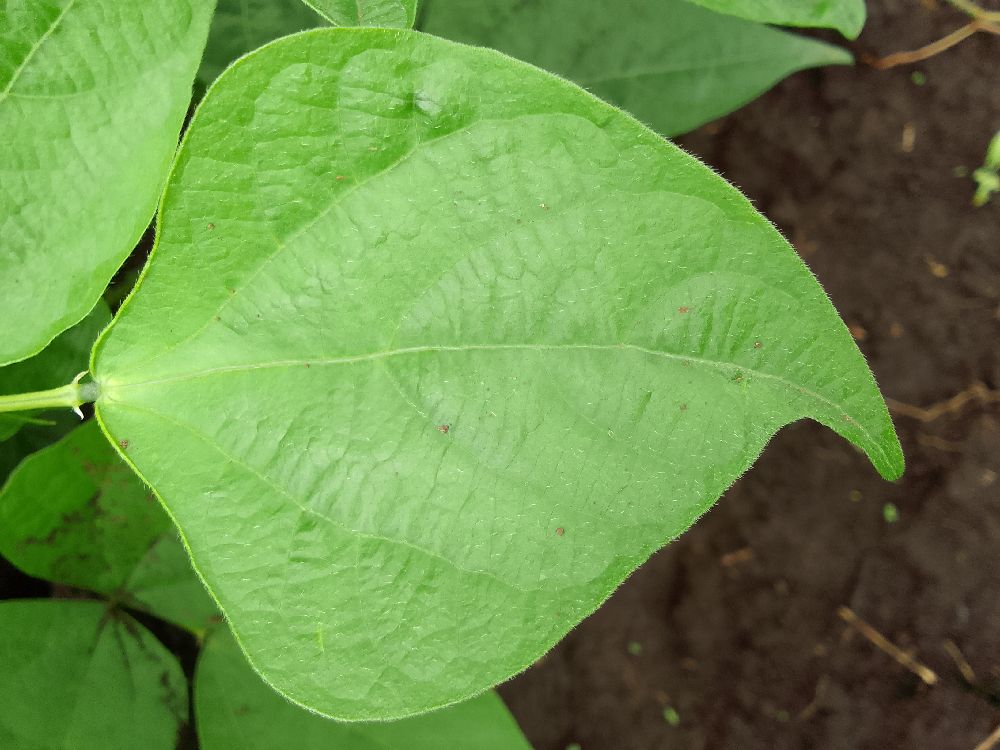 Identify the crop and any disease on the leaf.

common bean, healthy
